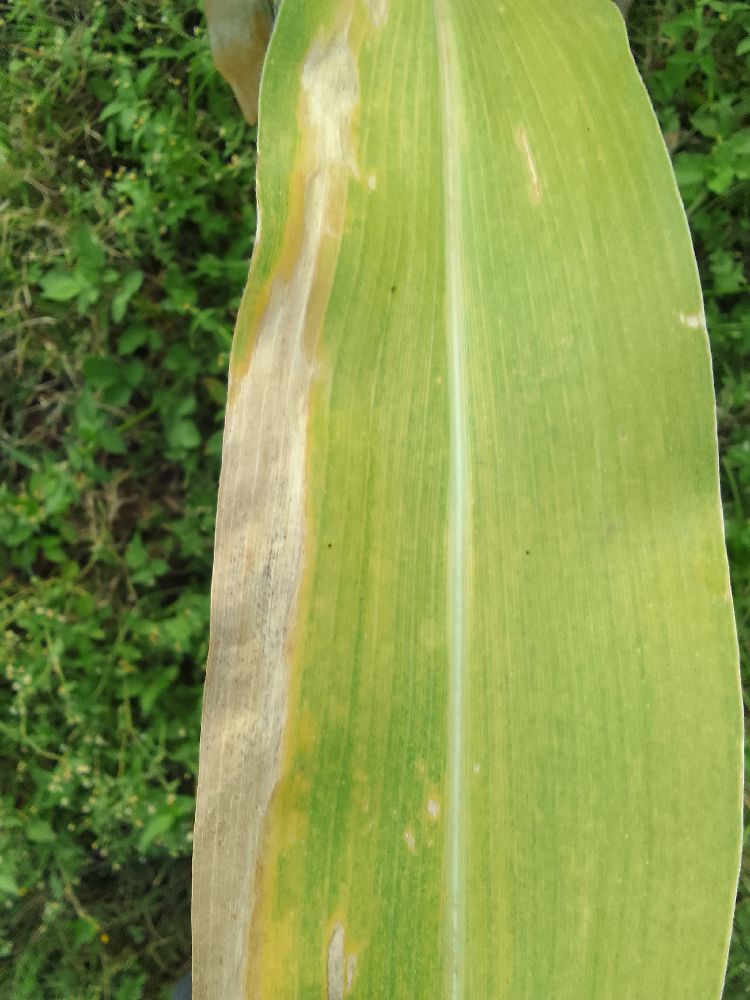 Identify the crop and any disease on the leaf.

maize, maize lethal necrosis
